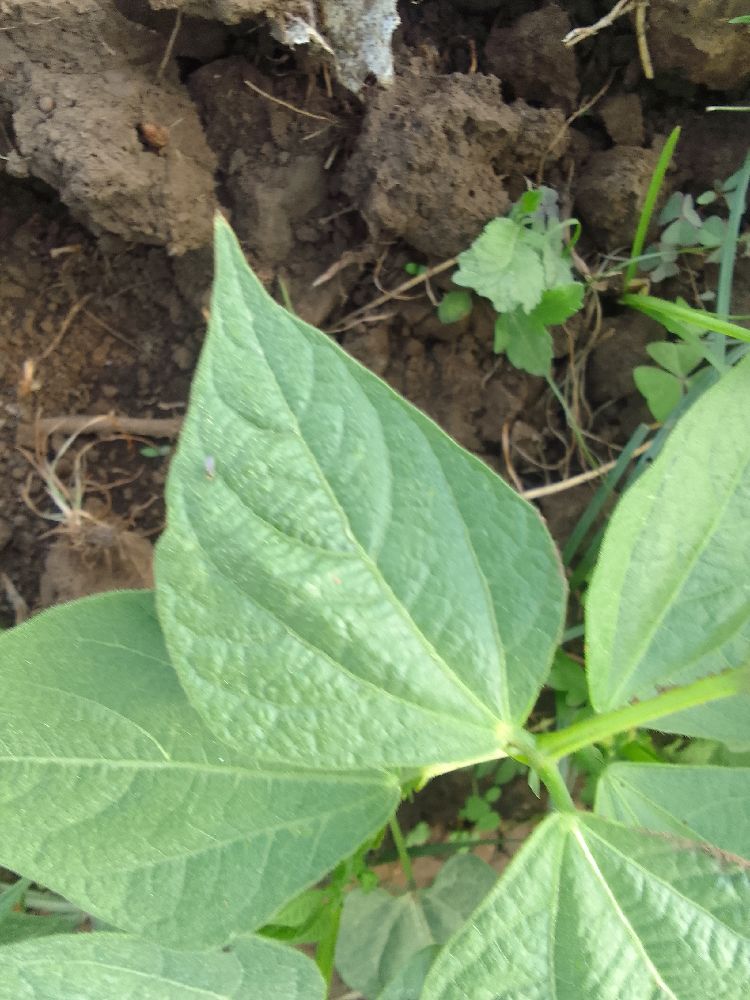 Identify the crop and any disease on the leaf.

common bean, healthy
